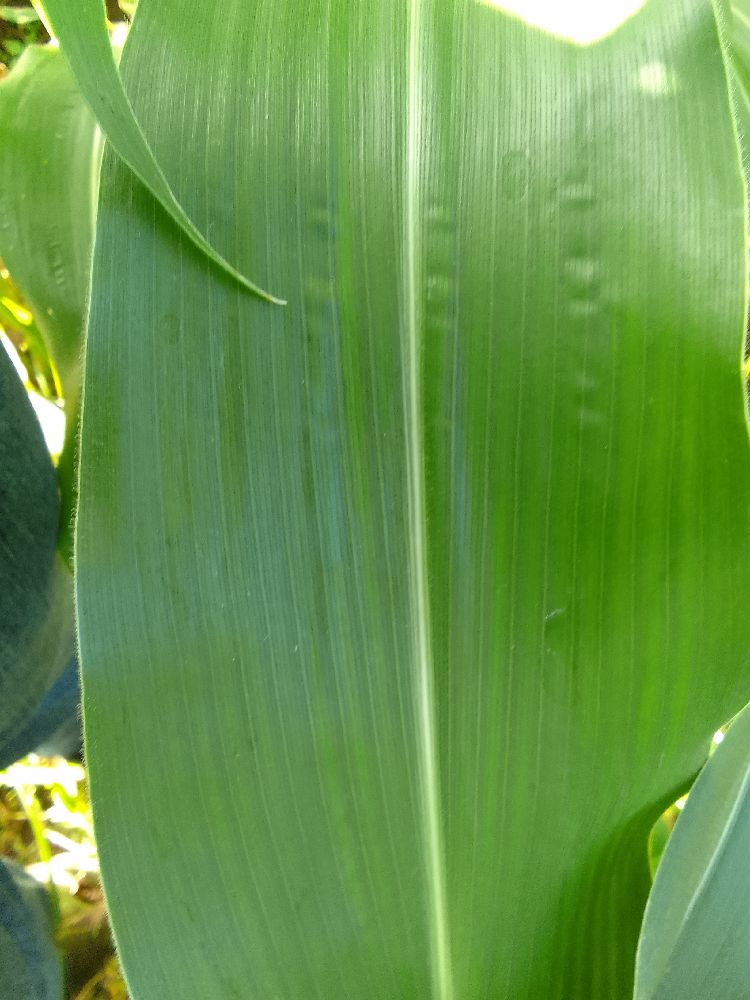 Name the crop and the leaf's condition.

maize, healthy
